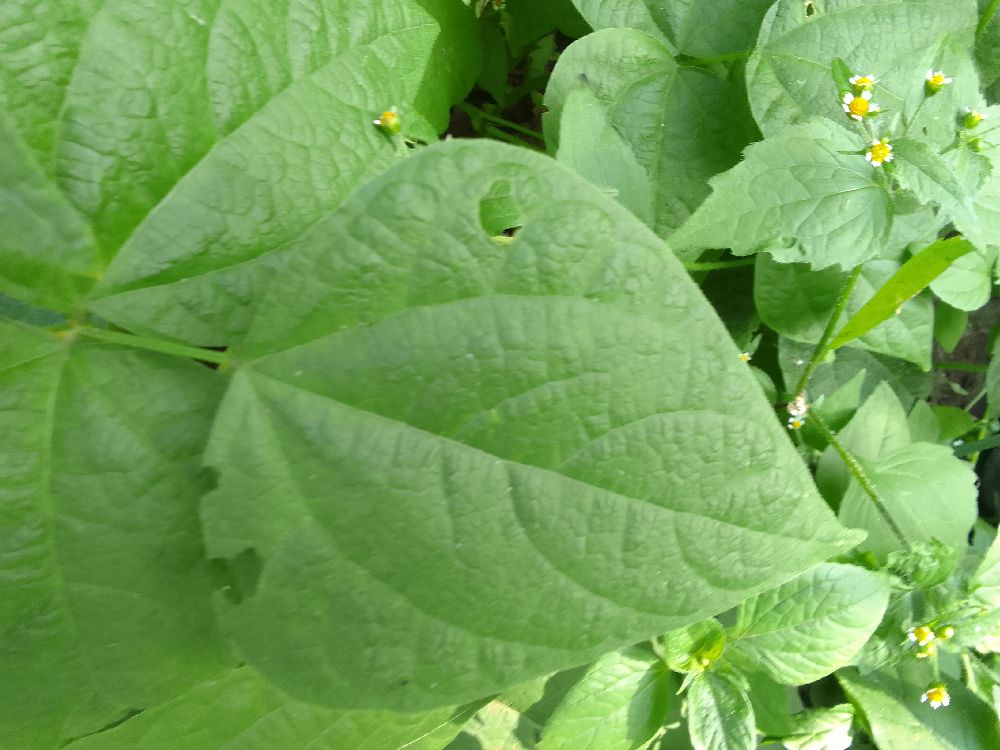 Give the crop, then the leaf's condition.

common bean, healthy
